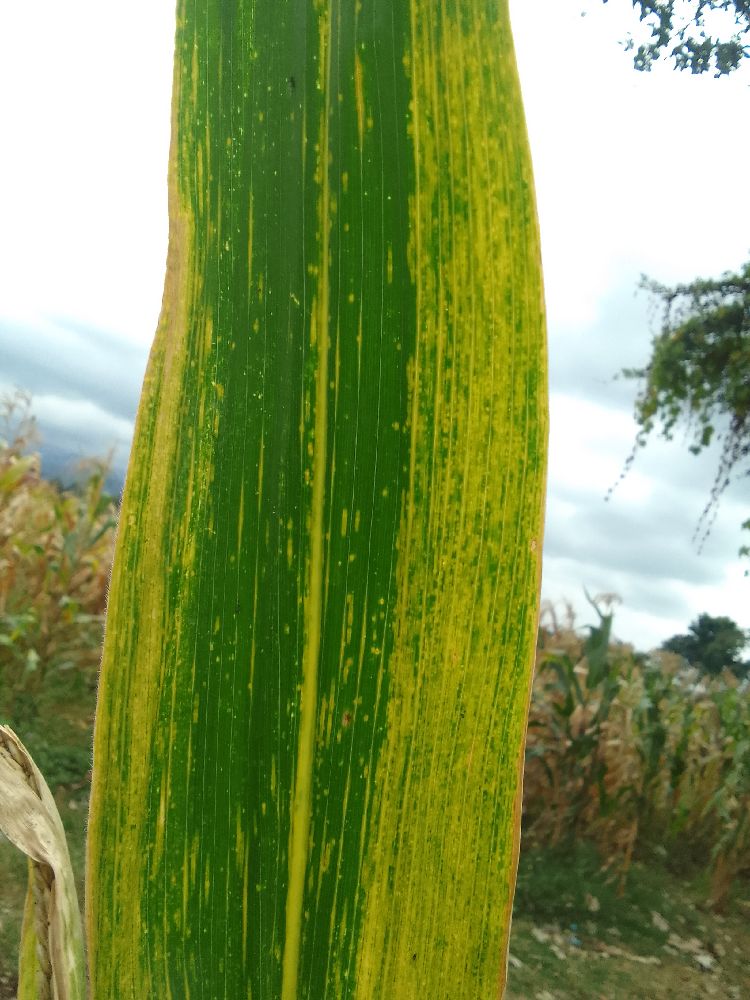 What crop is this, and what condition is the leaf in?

maize, maize lethal necrosis
